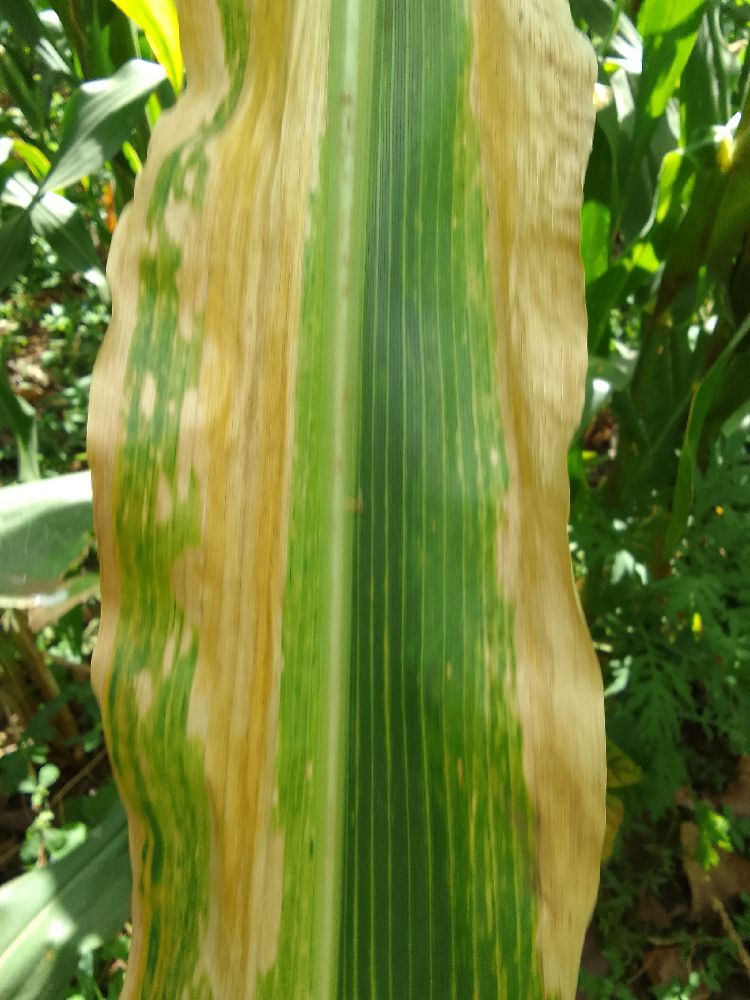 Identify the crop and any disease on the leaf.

maize, maize lethal necrosis
